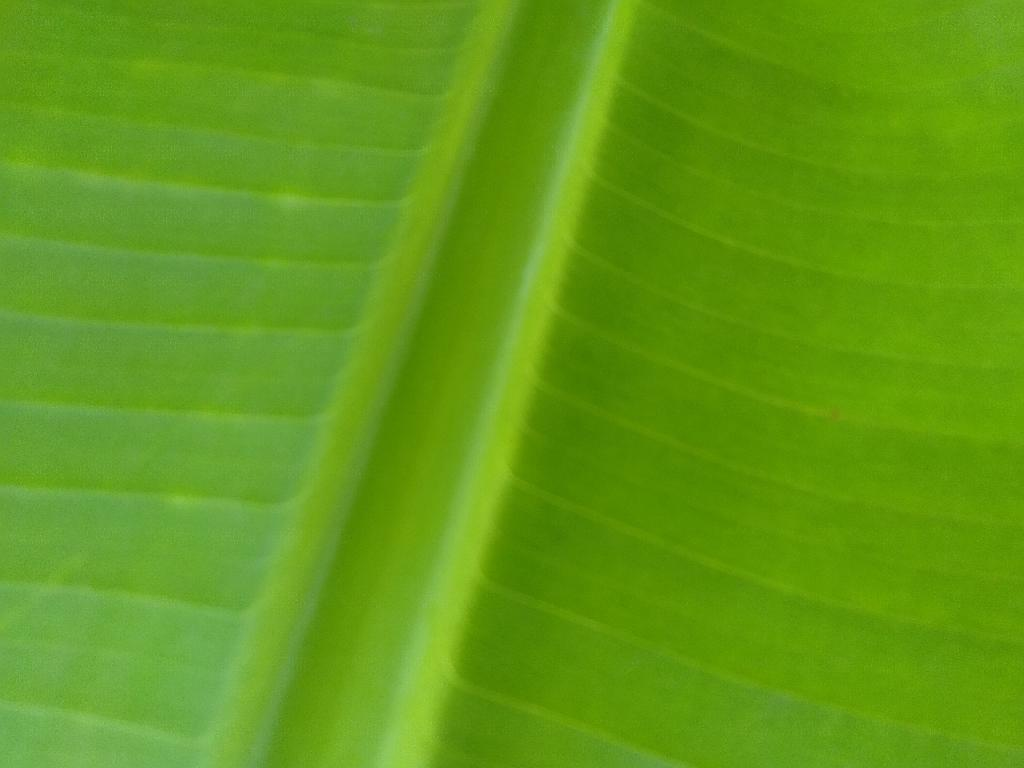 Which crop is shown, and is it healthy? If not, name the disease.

banana, healthy
